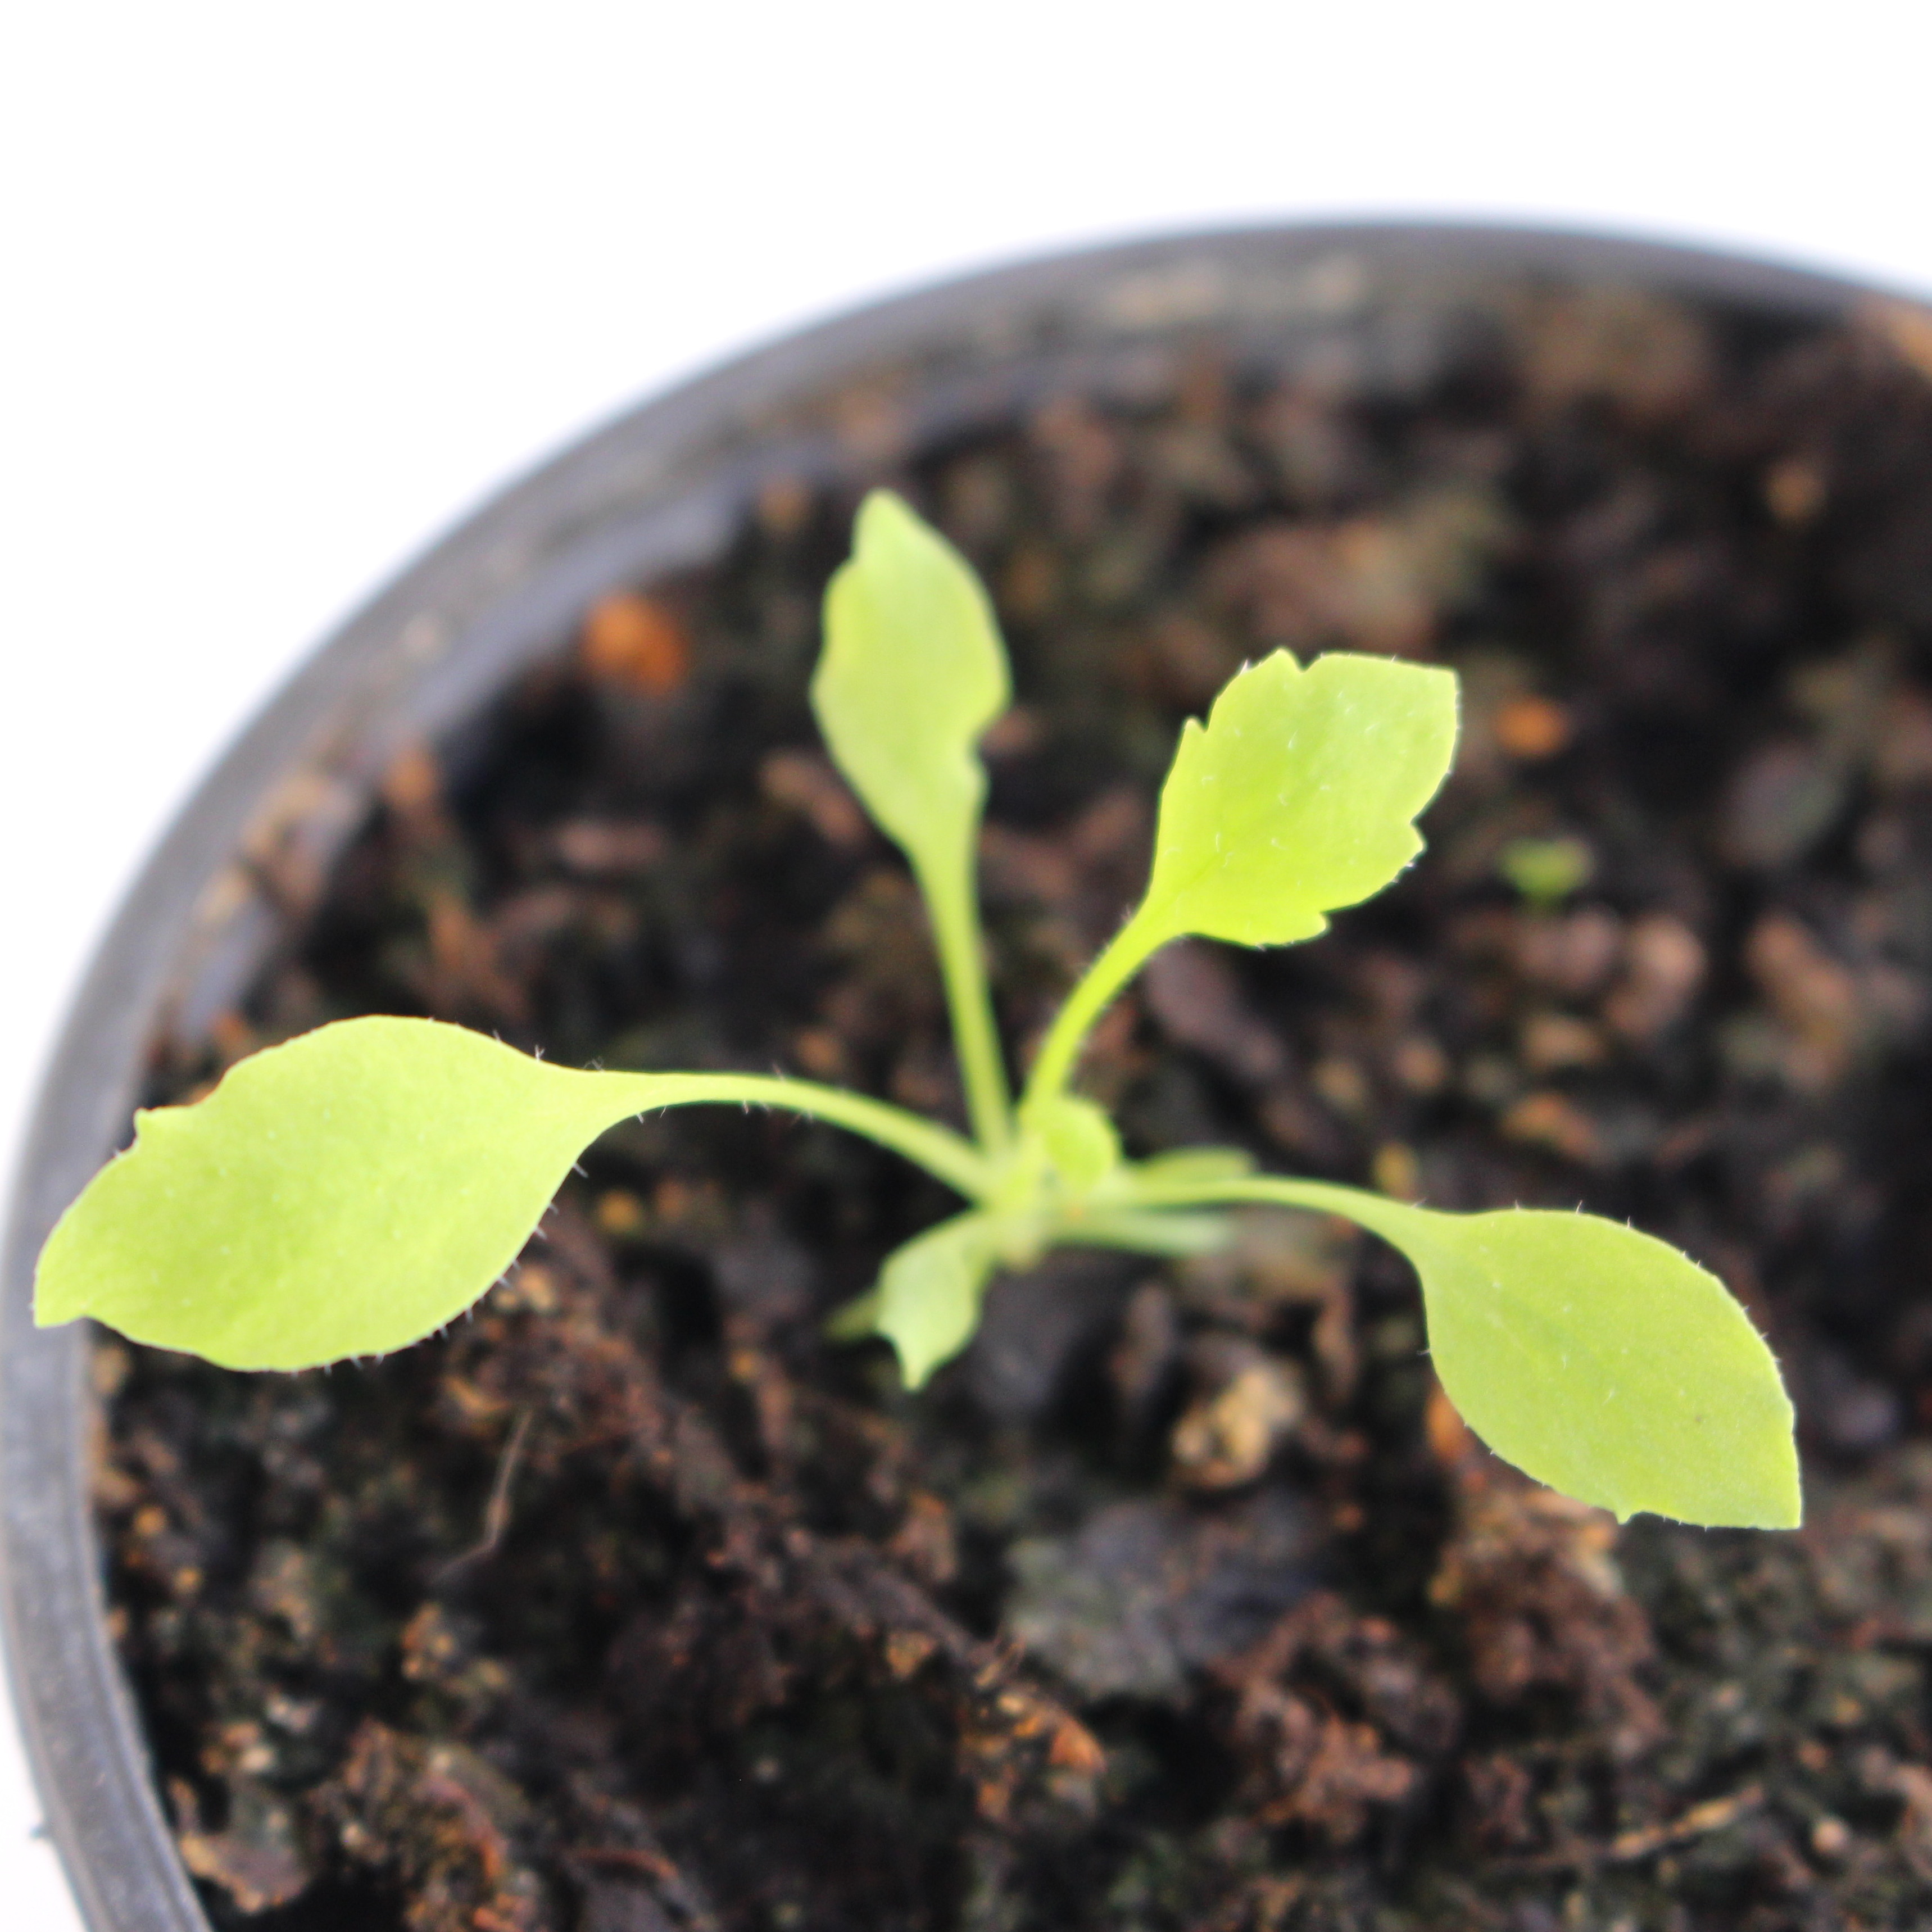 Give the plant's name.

Papaver rhoeas
